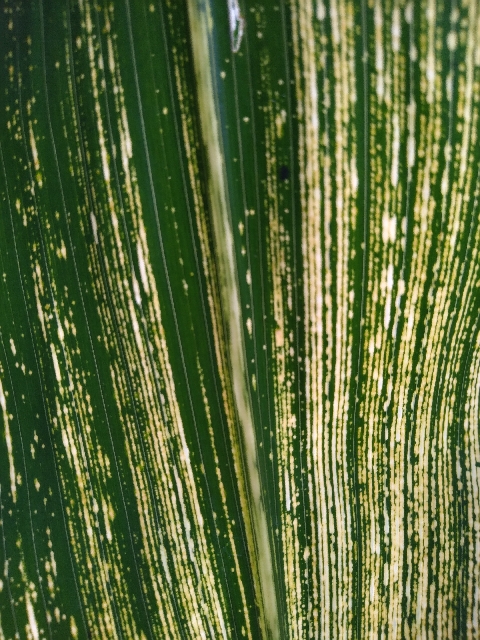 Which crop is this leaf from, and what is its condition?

maize, maize streak virus
